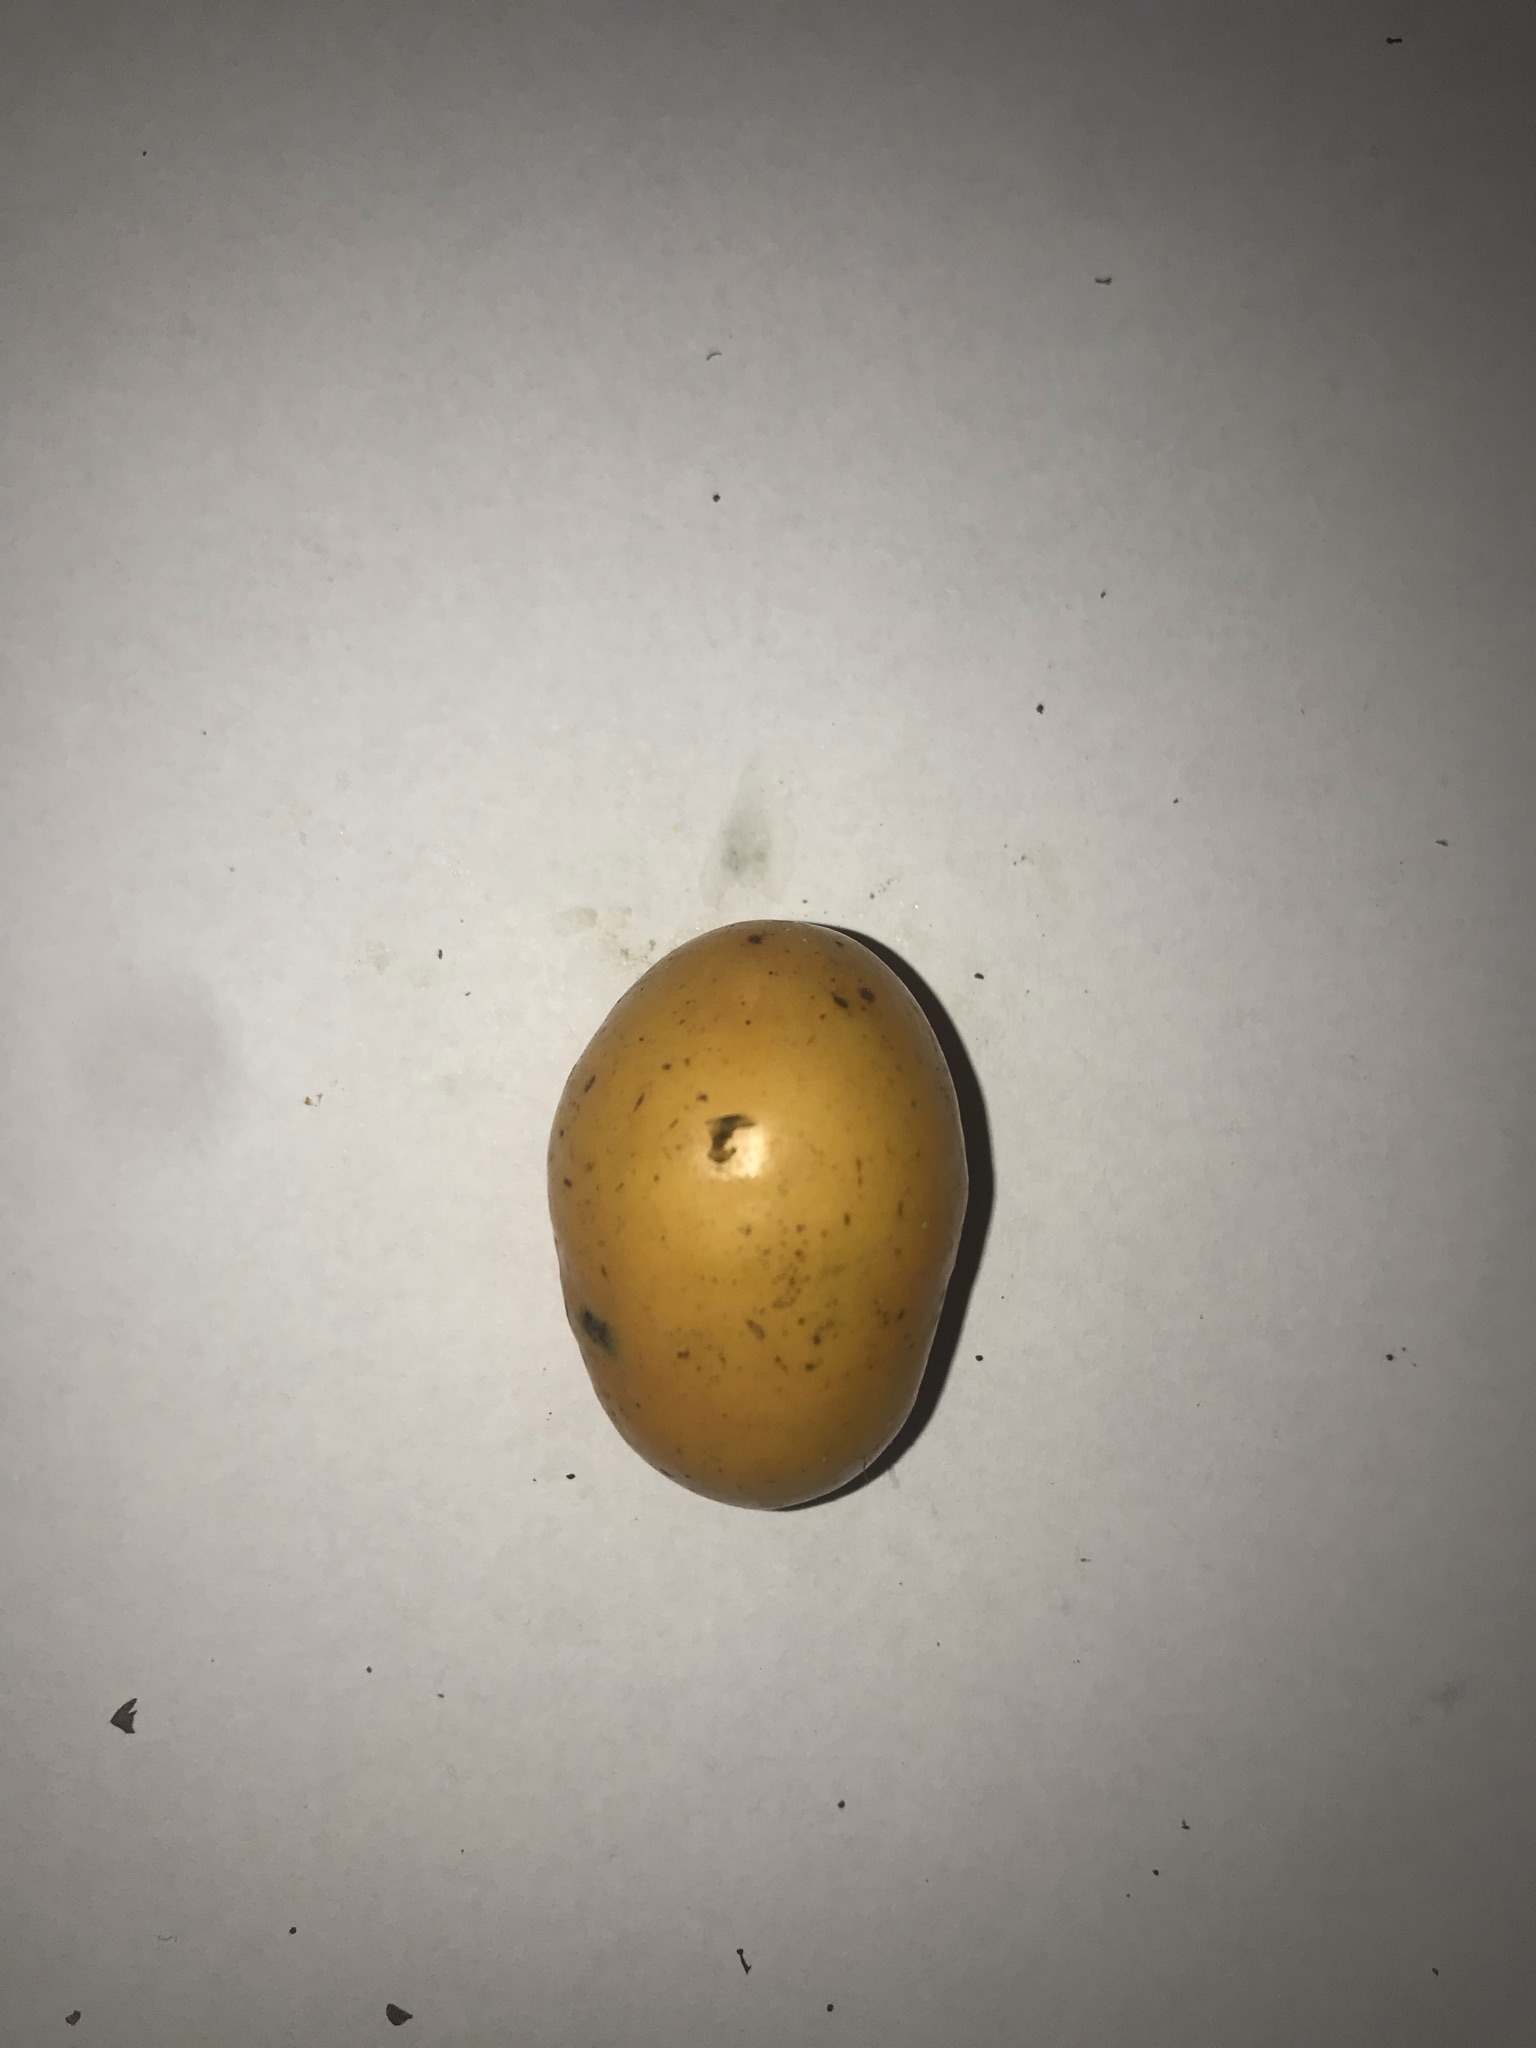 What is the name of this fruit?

siriguela
